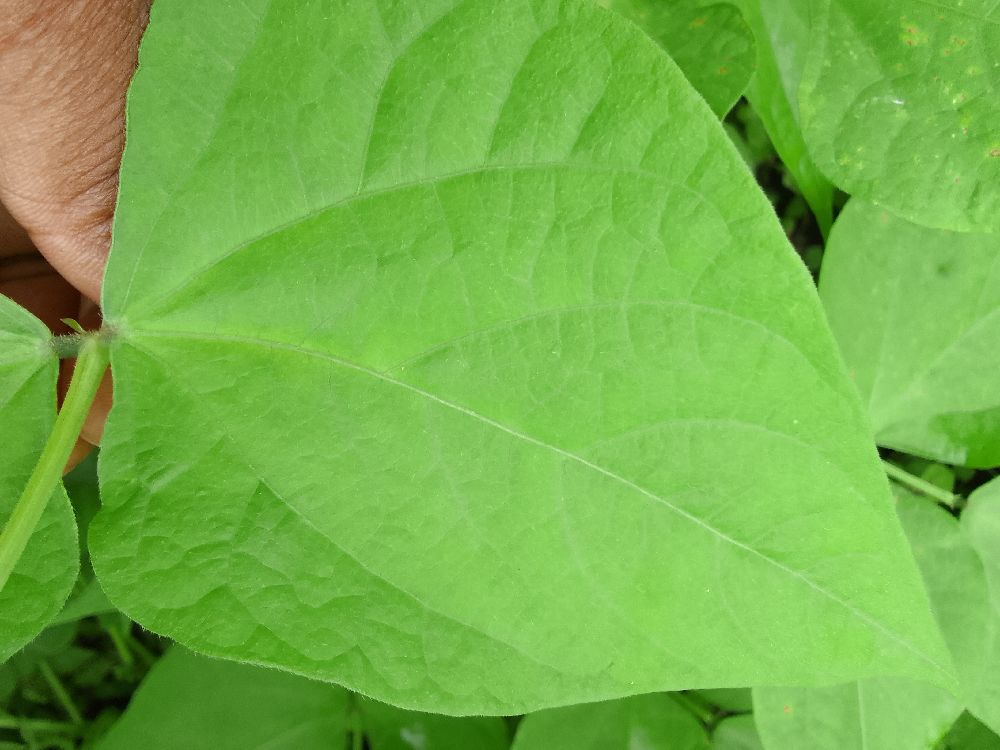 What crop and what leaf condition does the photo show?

common bean, healthy
